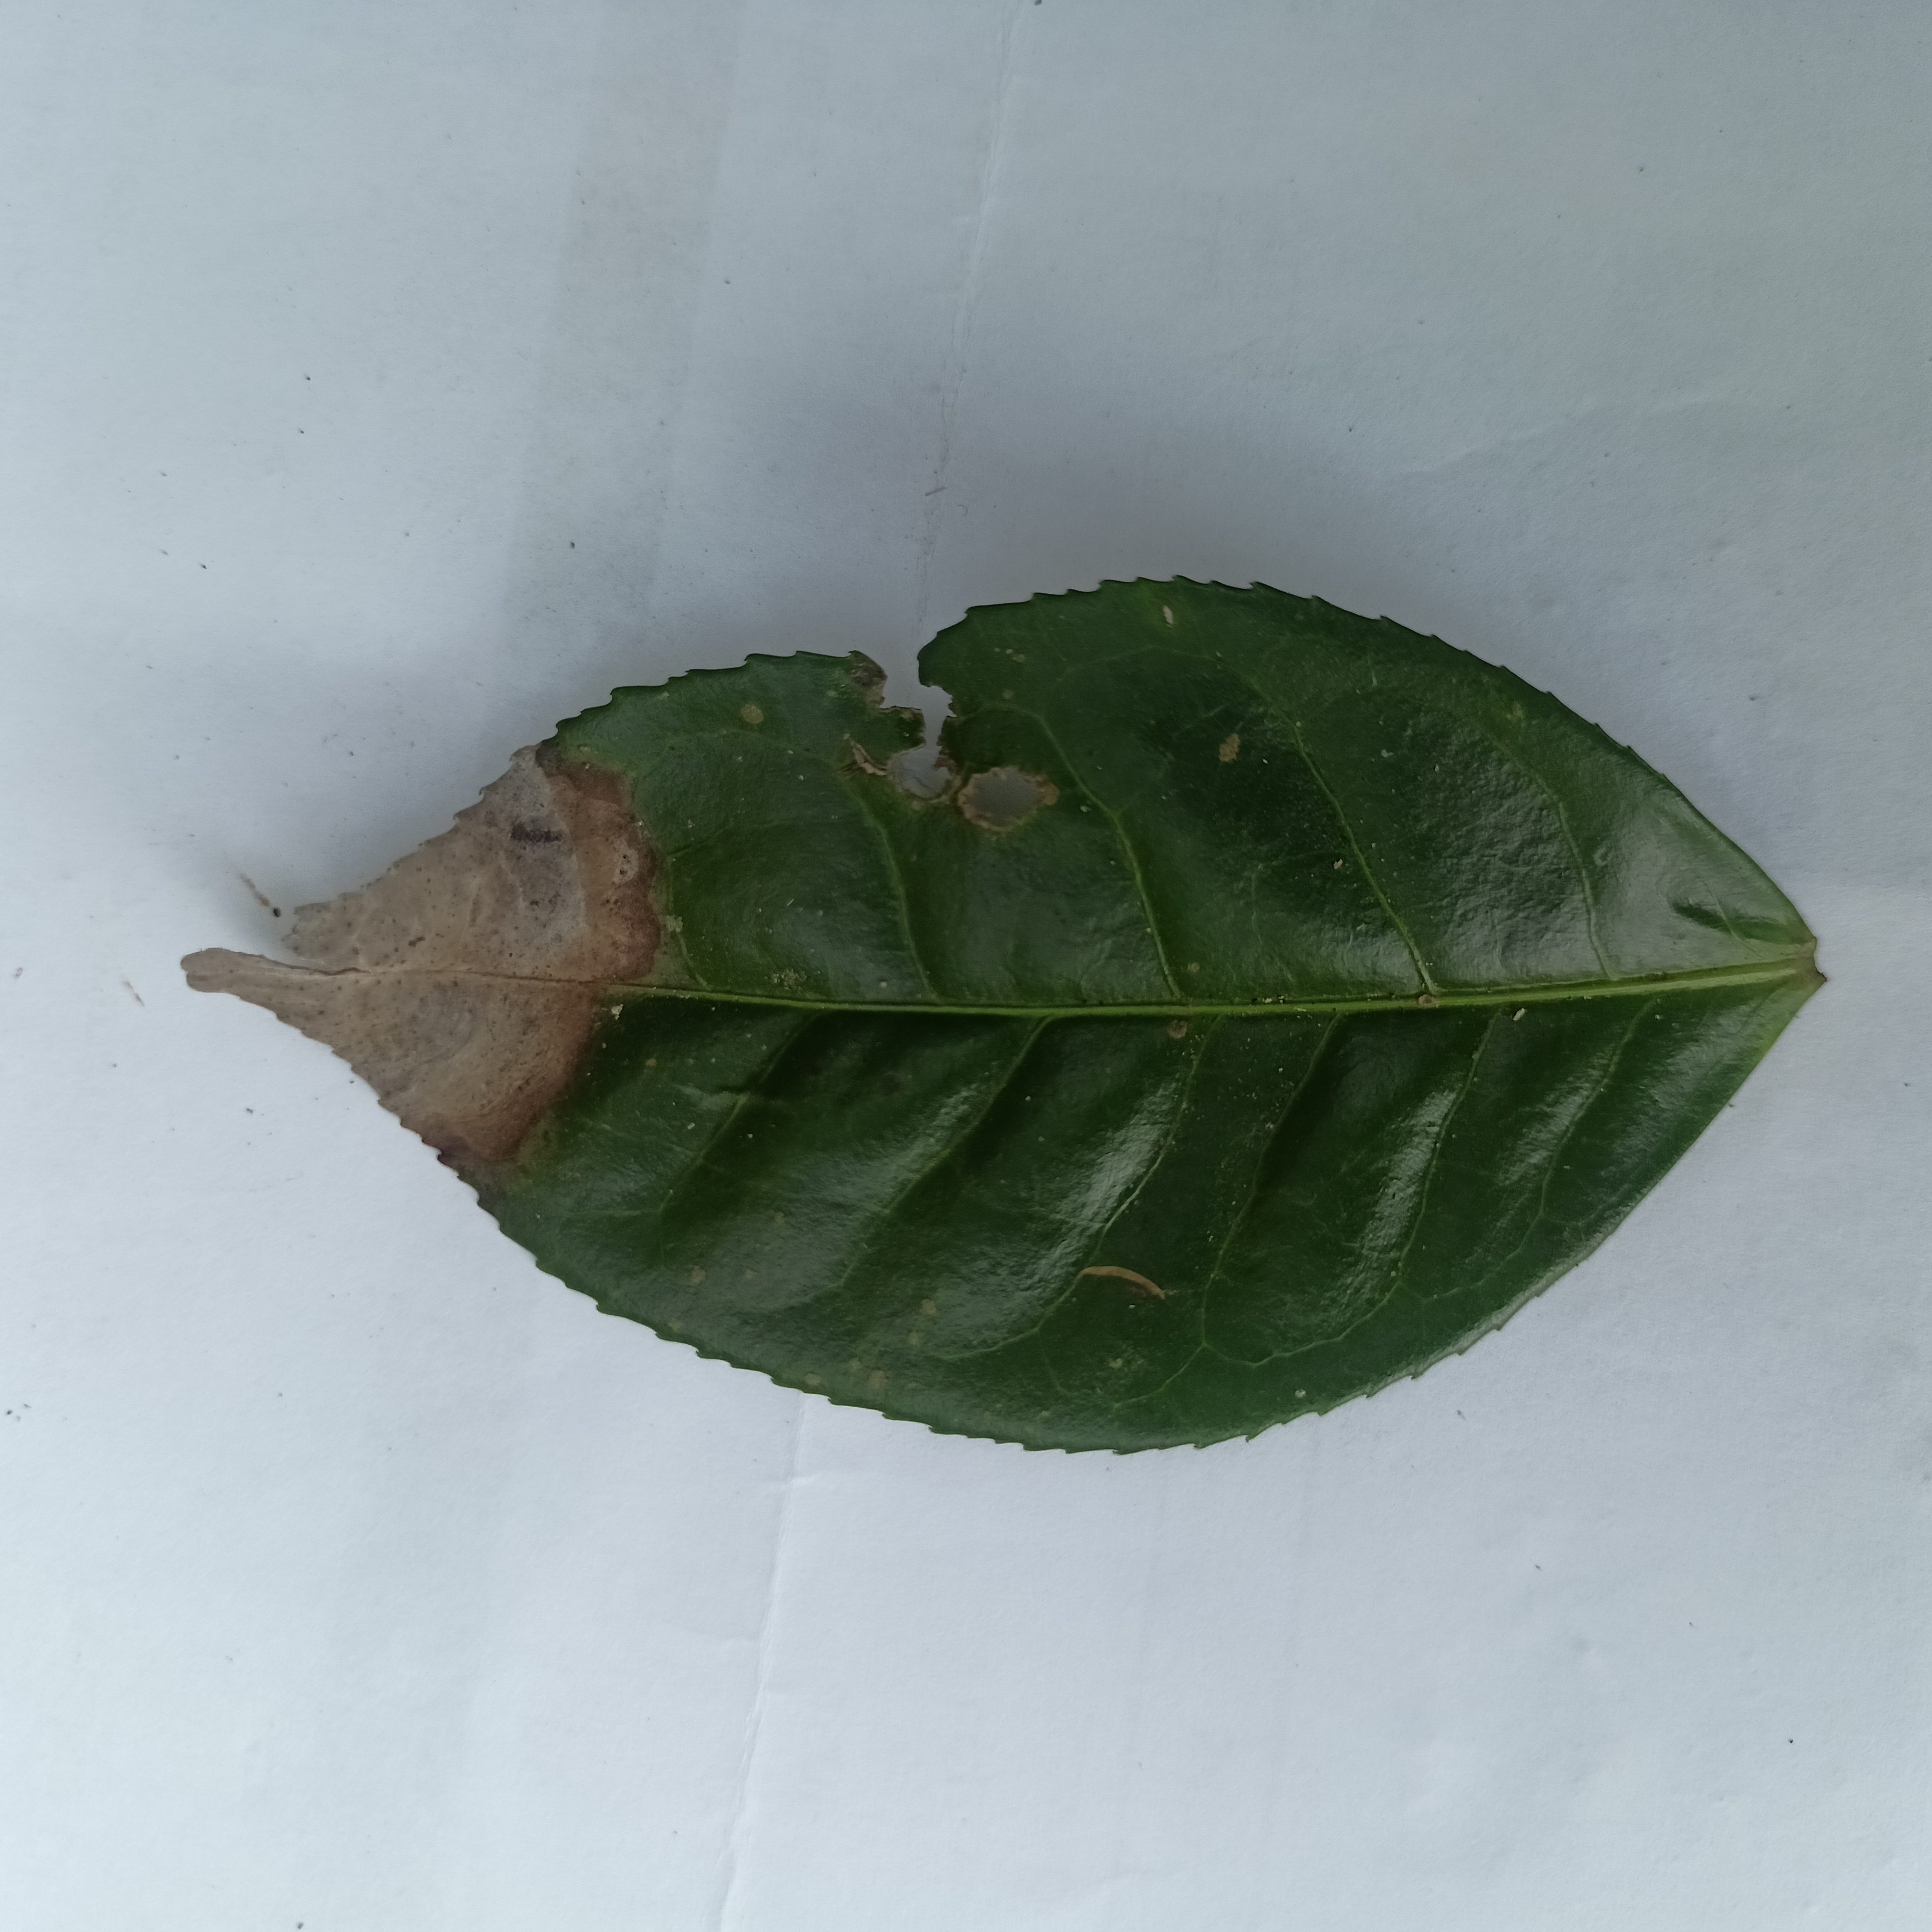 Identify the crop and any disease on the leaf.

tea, brown blight
